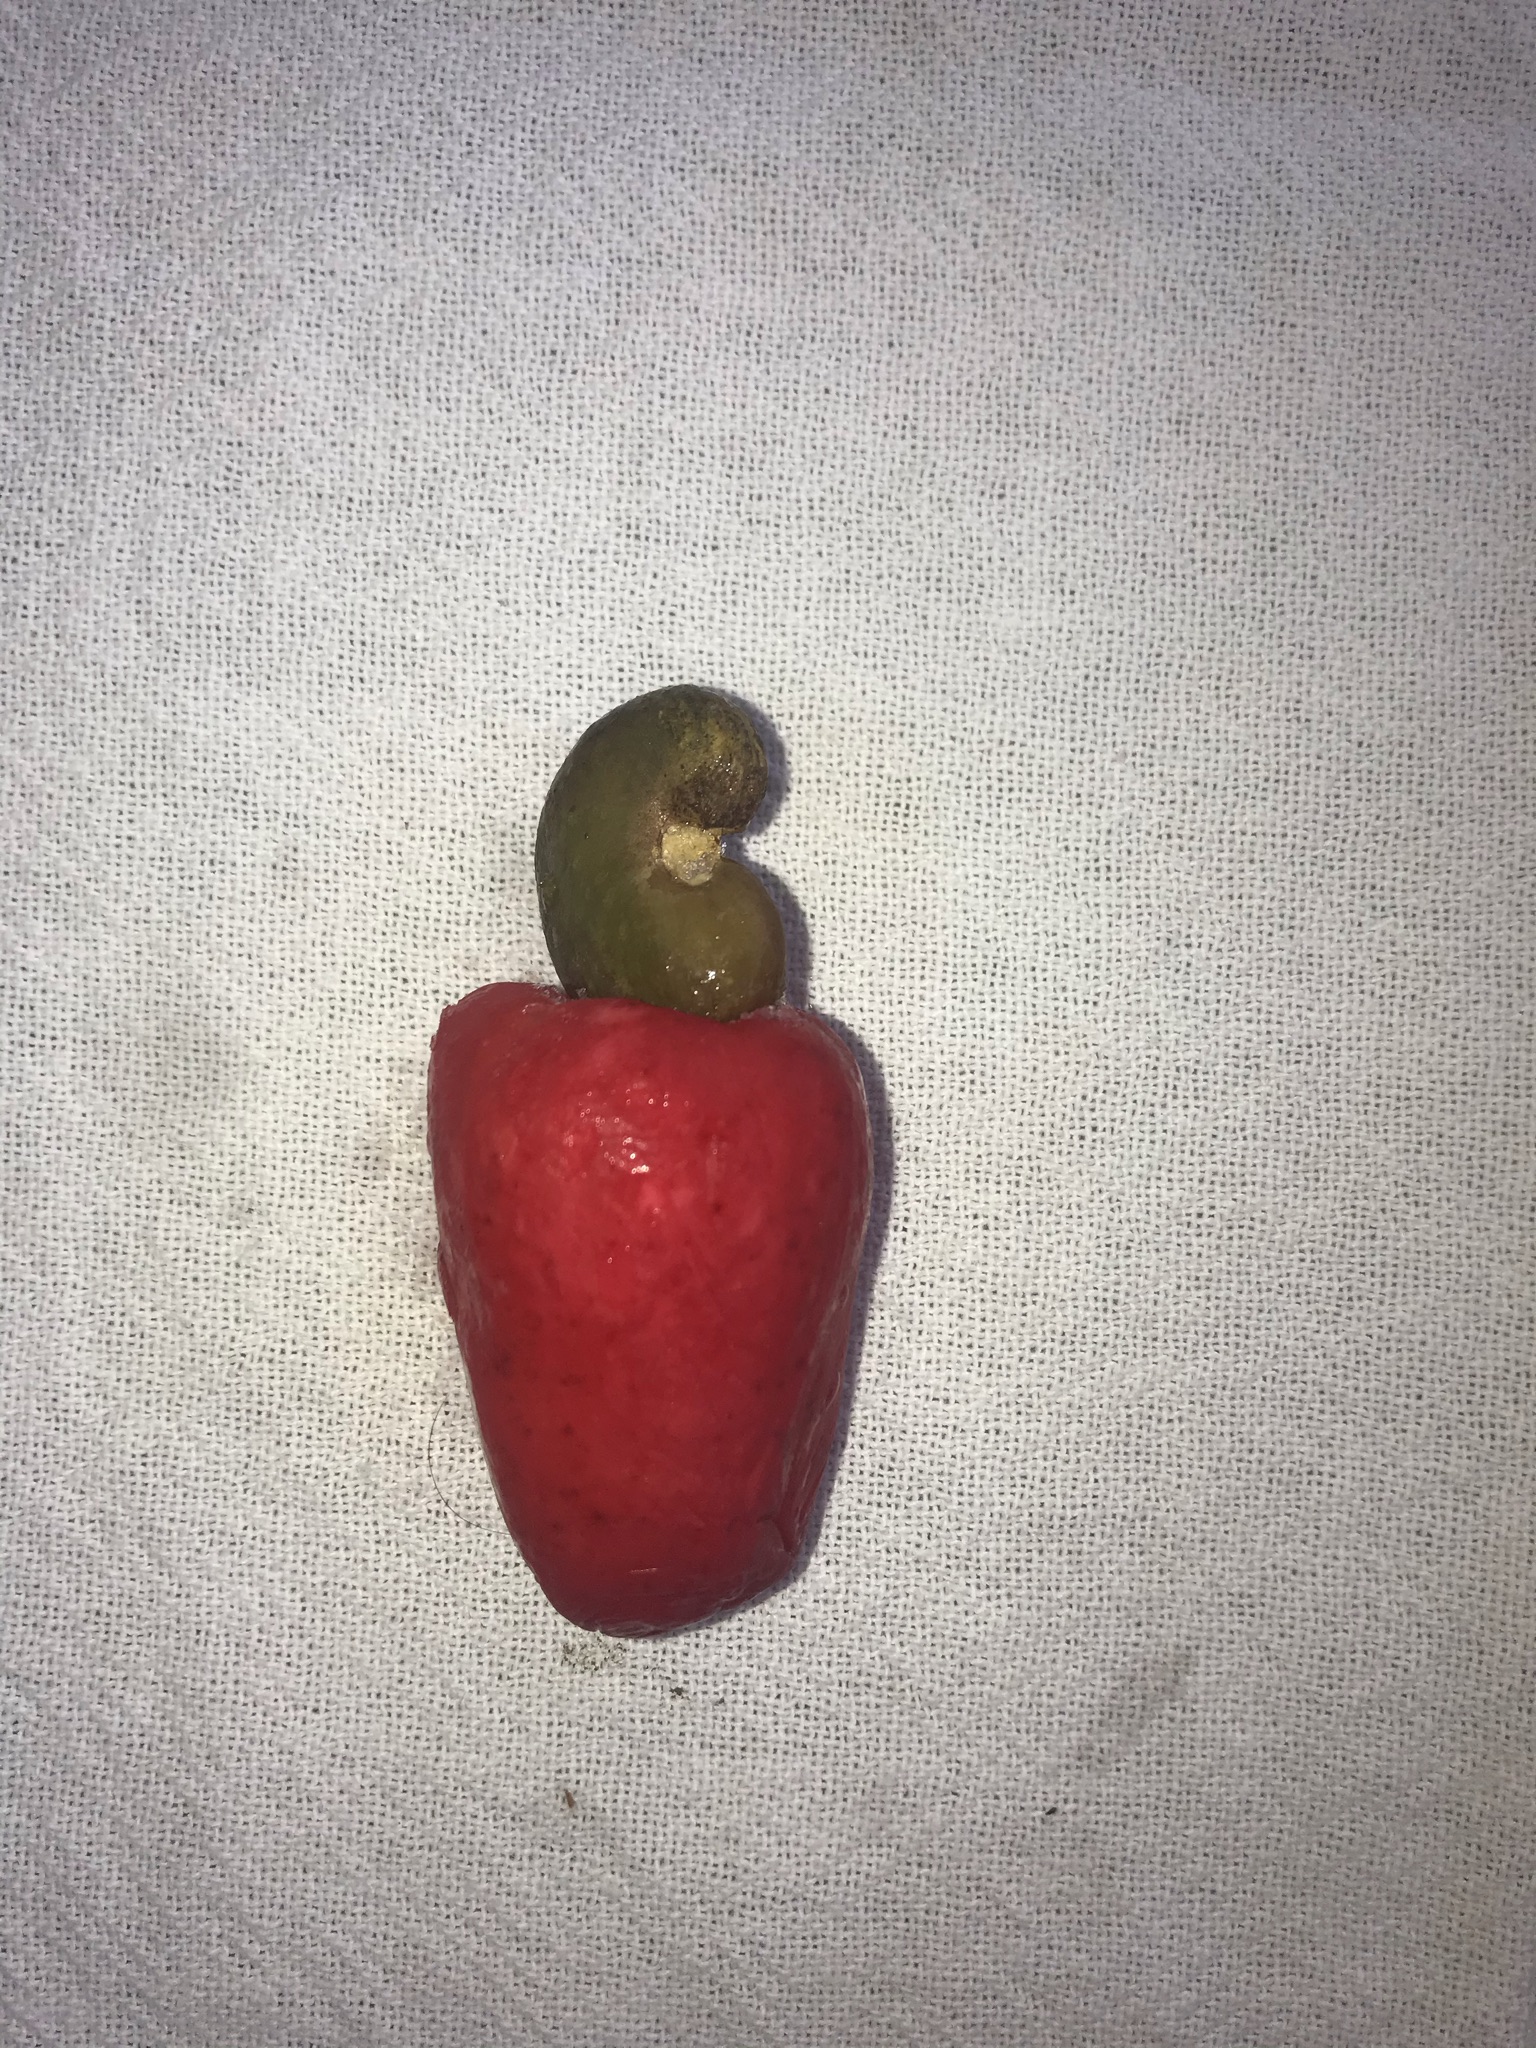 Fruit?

caju vermelho
